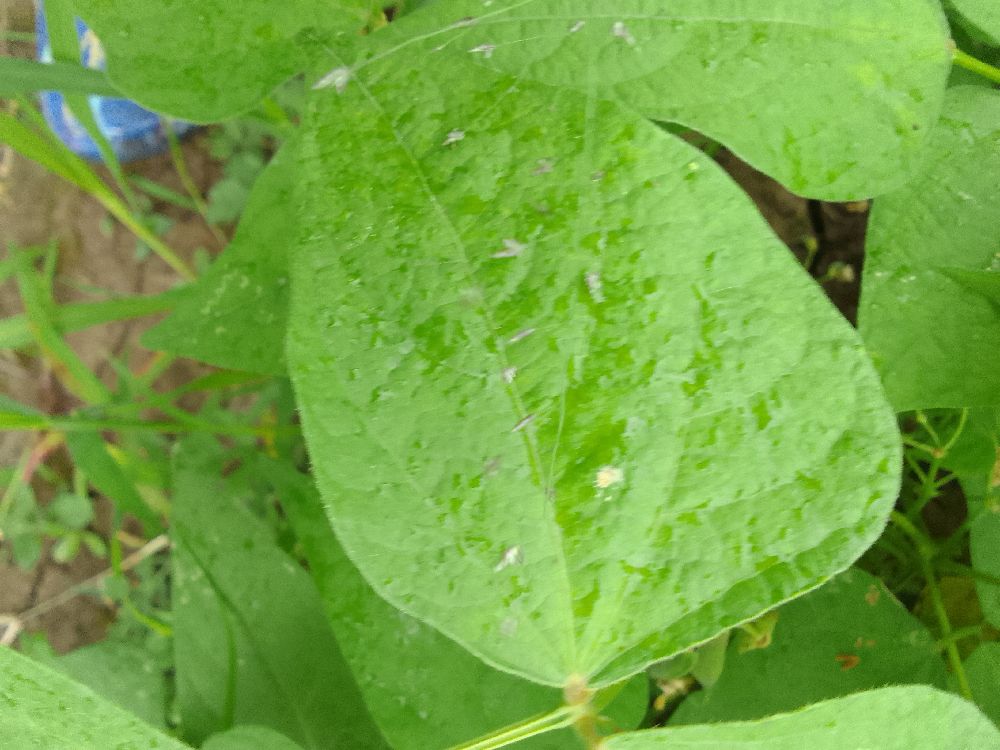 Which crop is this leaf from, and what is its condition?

common bean, healthy
